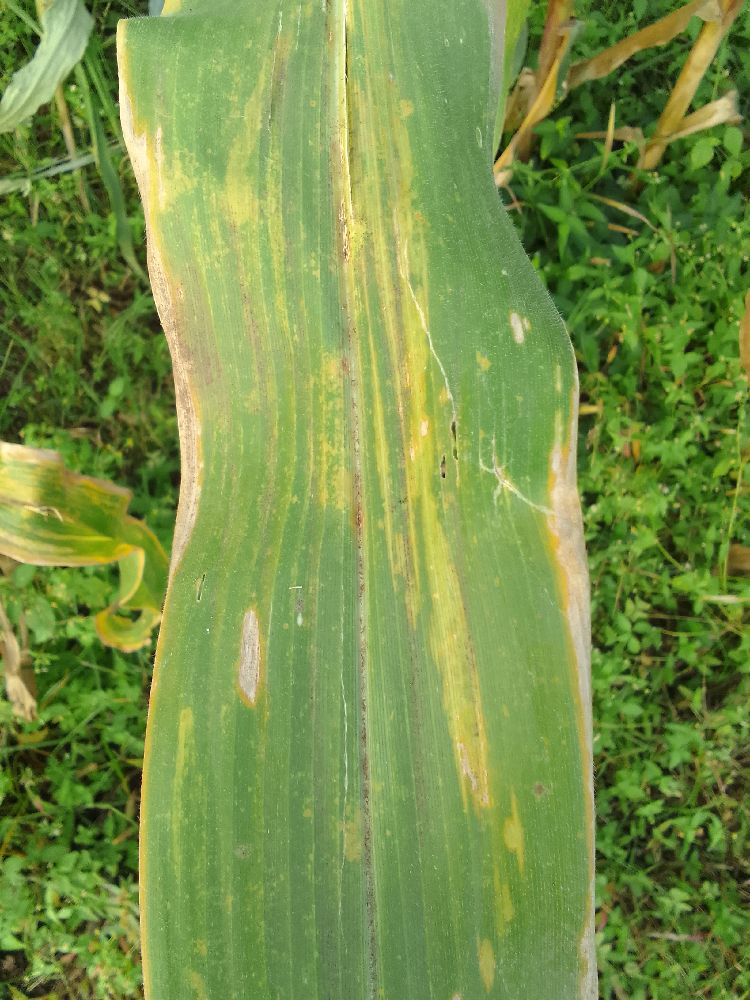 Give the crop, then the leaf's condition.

maize, maize lethal necrosis
